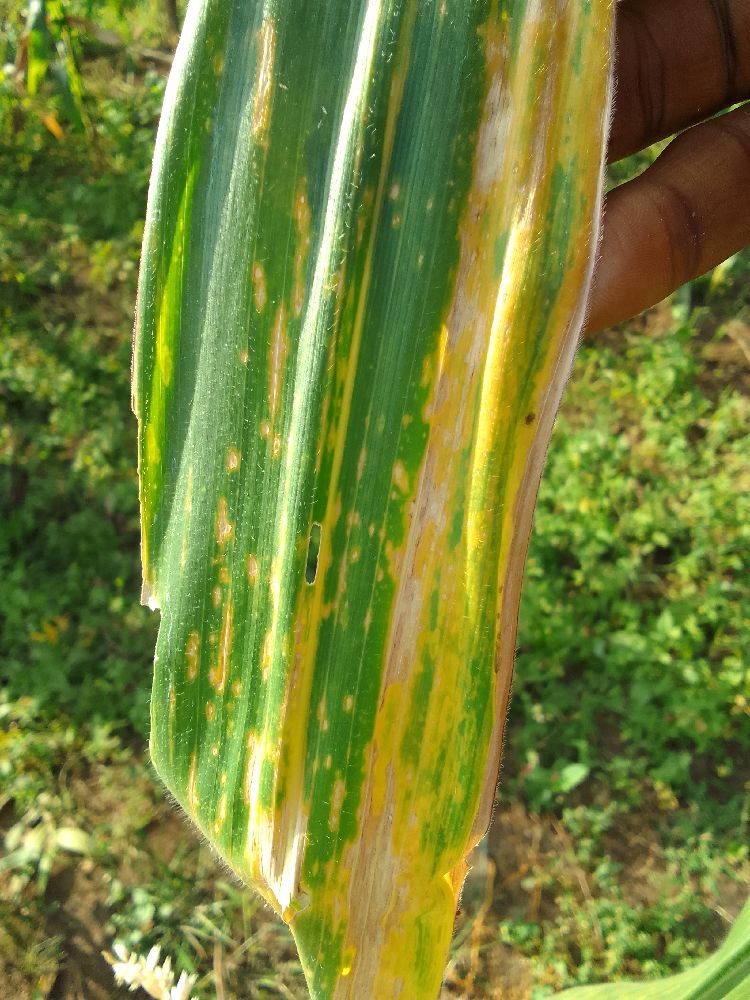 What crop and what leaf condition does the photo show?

maize, maize lethal necrosis
